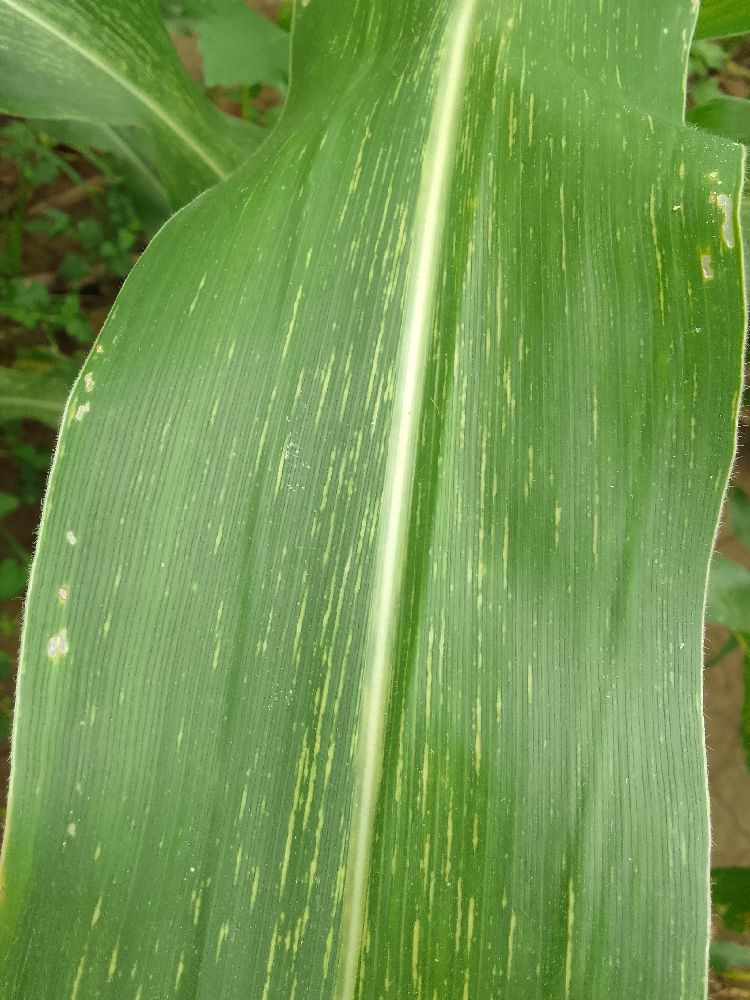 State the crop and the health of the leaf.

maize, maize streak virus
